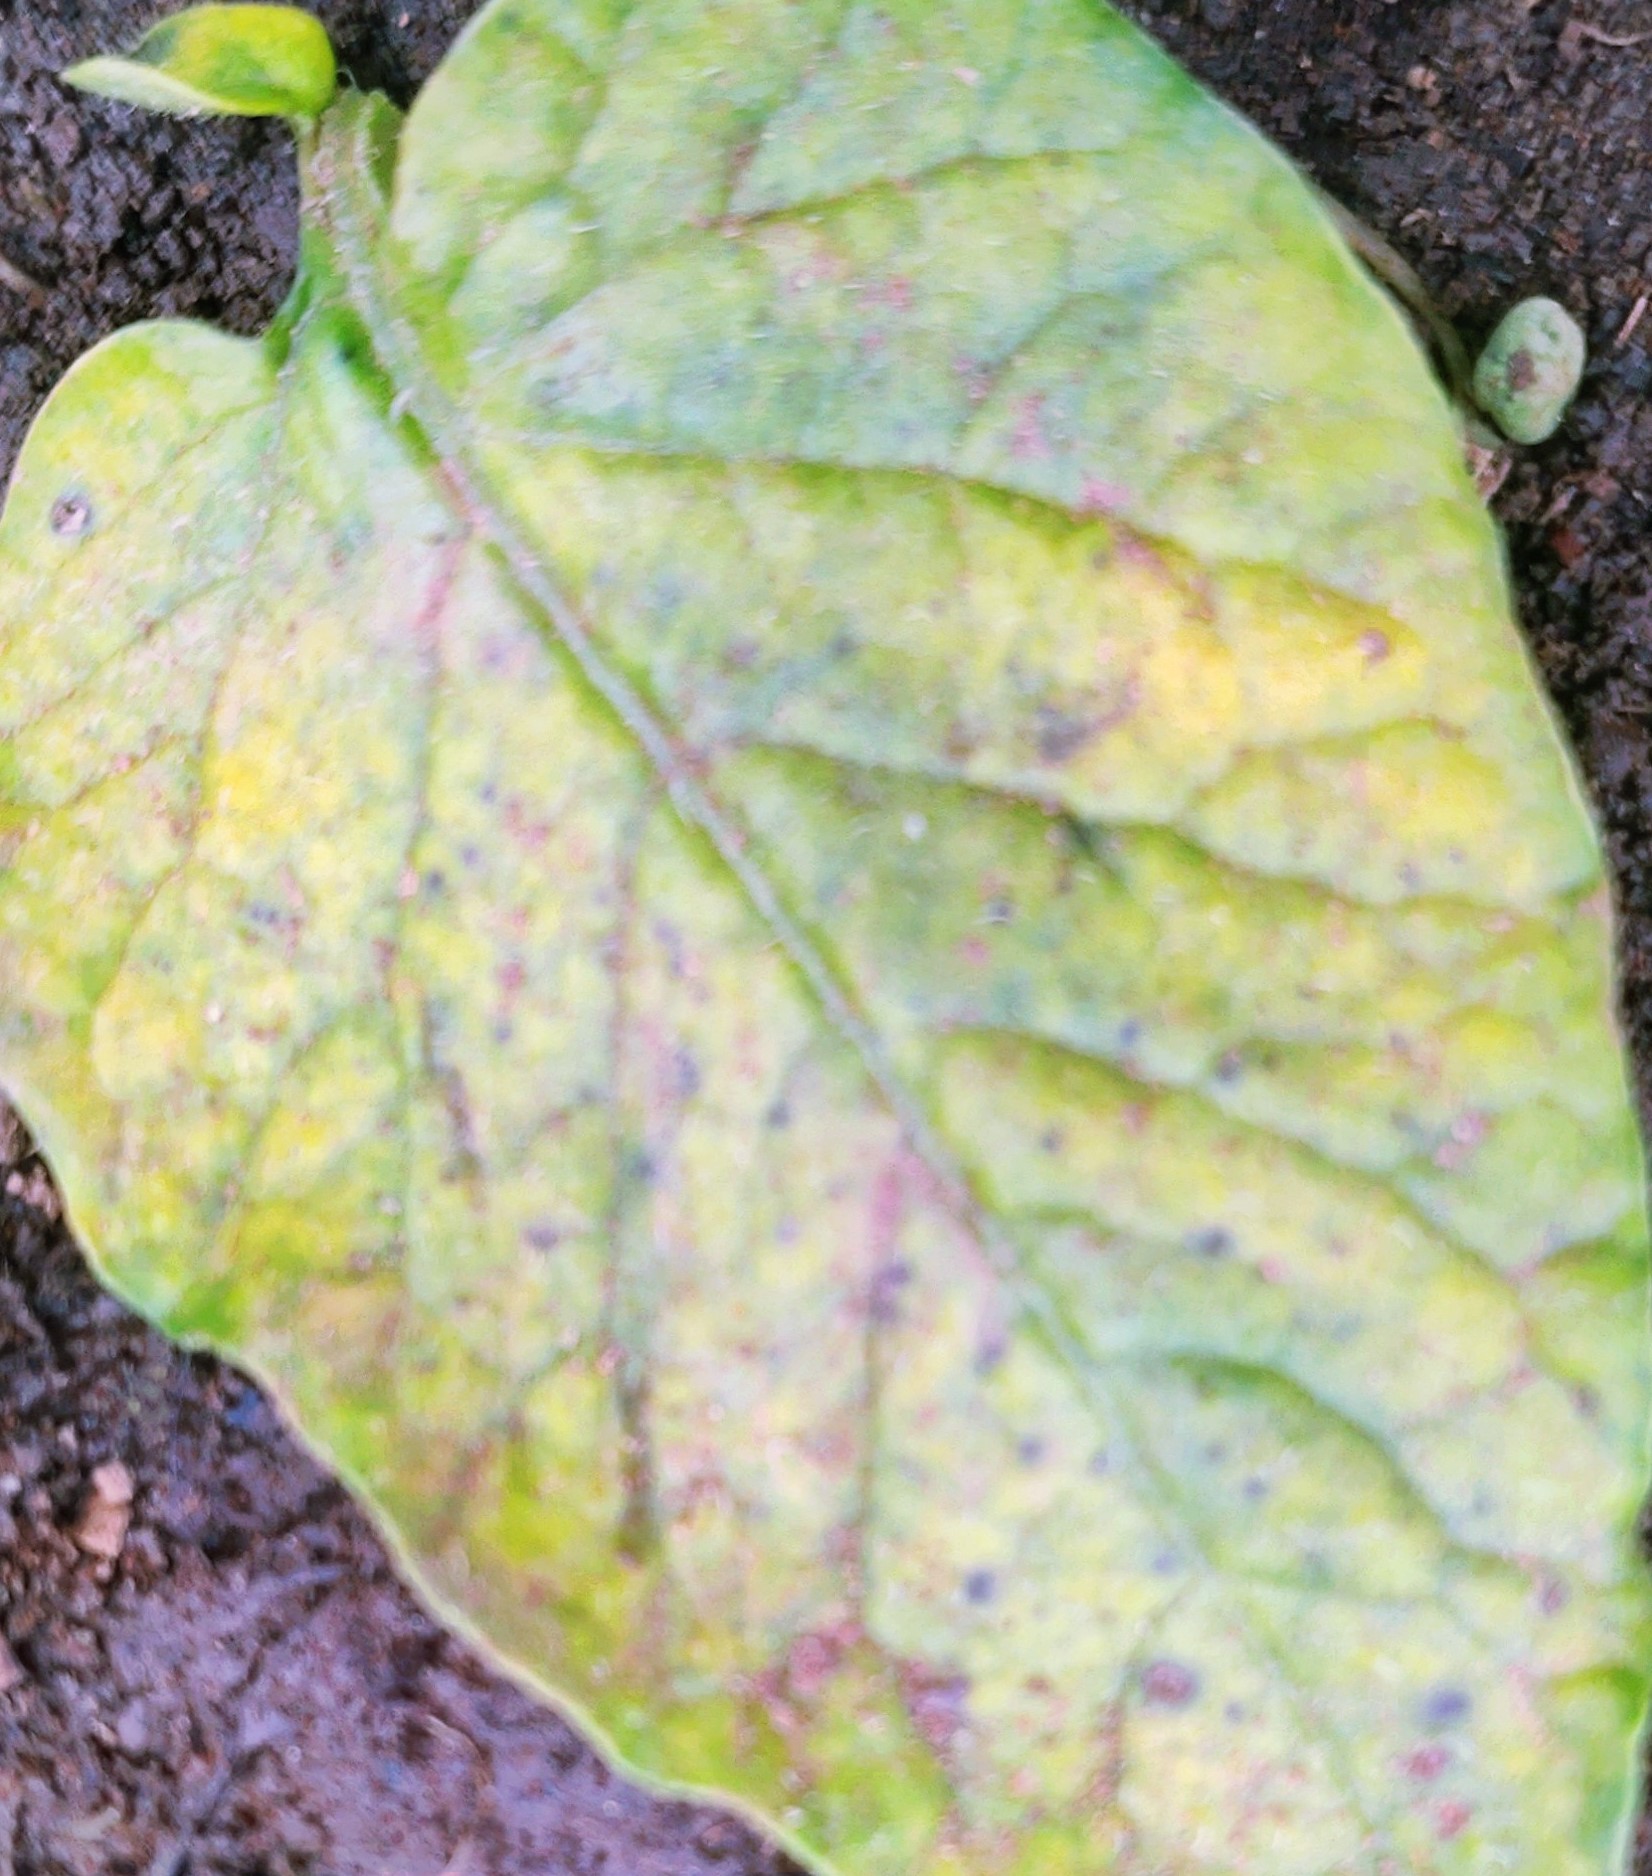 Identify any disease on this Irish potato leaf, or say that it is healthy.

late blight
